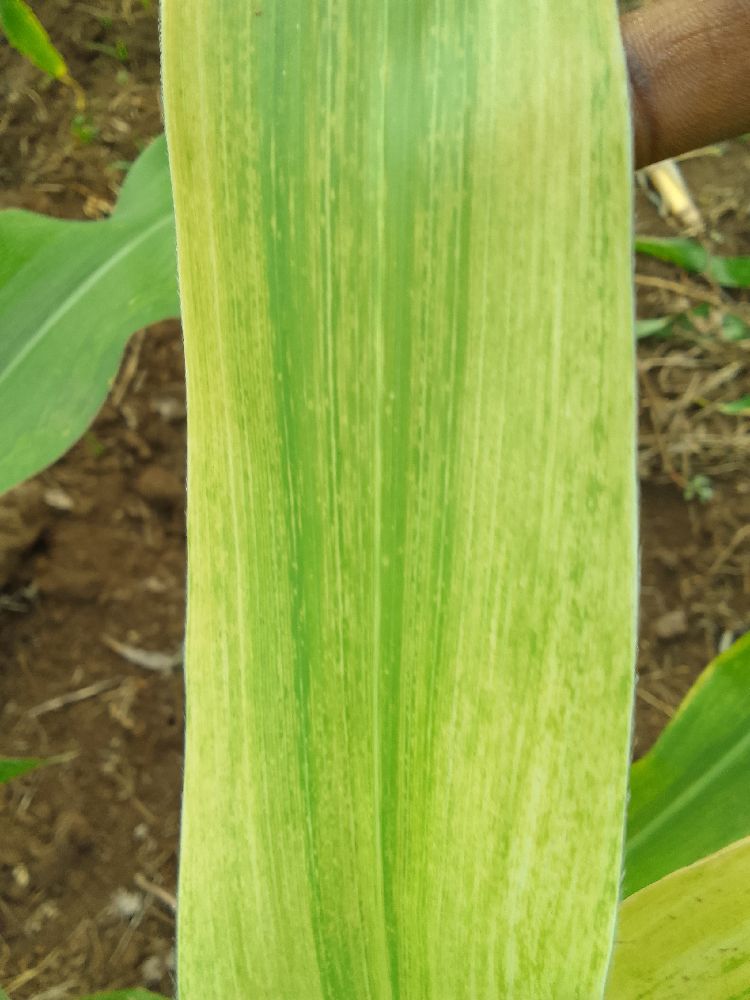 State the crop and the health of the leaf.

maize, maize lethal necrosis
